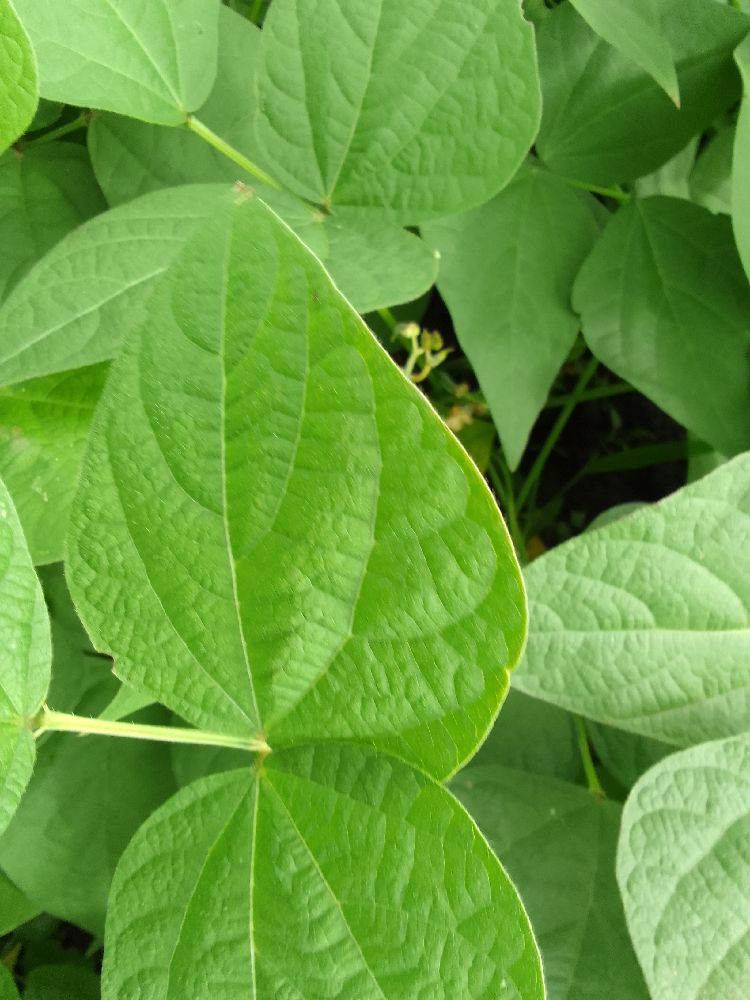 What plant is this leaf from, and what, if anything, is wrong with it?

common bean, healthy
